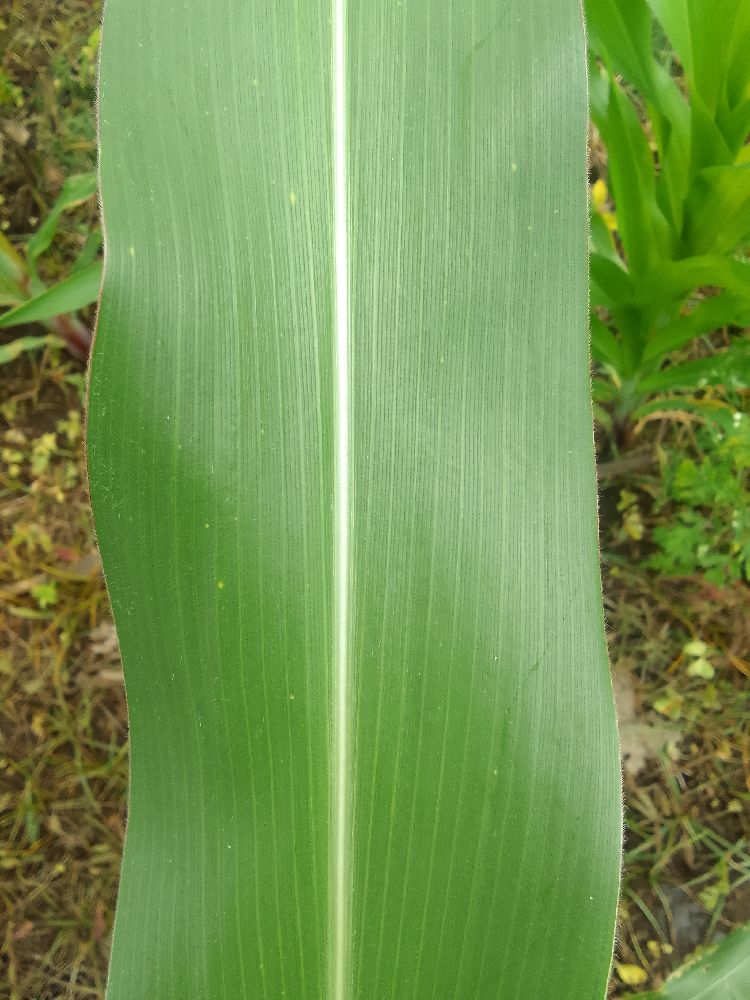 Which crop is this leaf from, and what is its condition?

maize, healthy
